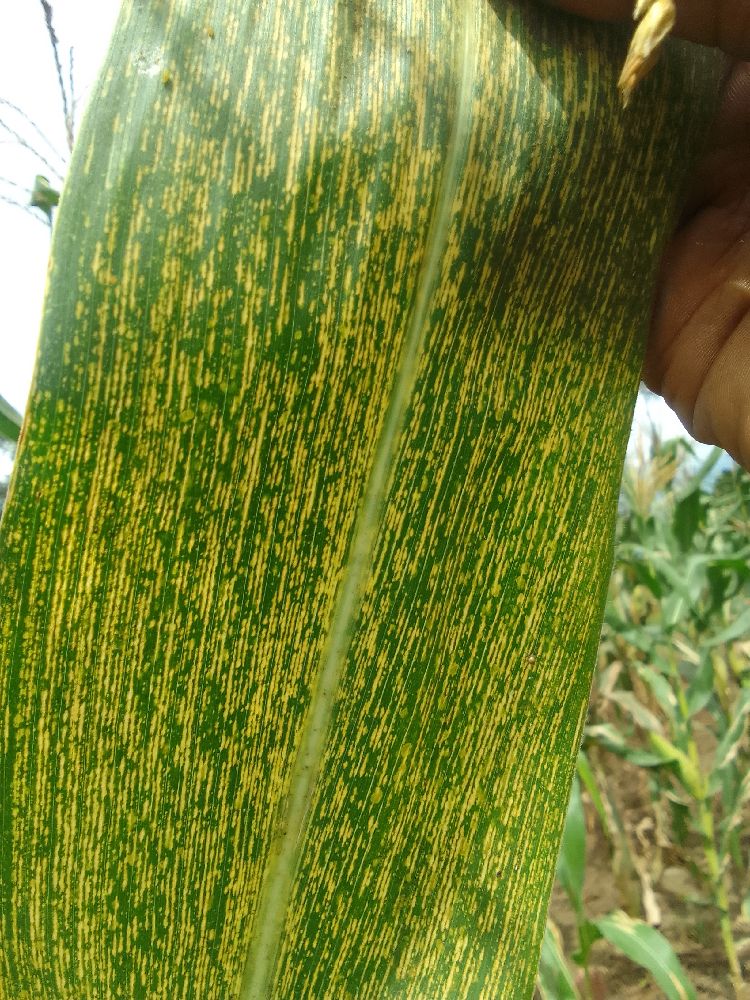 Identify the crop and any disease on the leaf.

maize, maize streak virus
